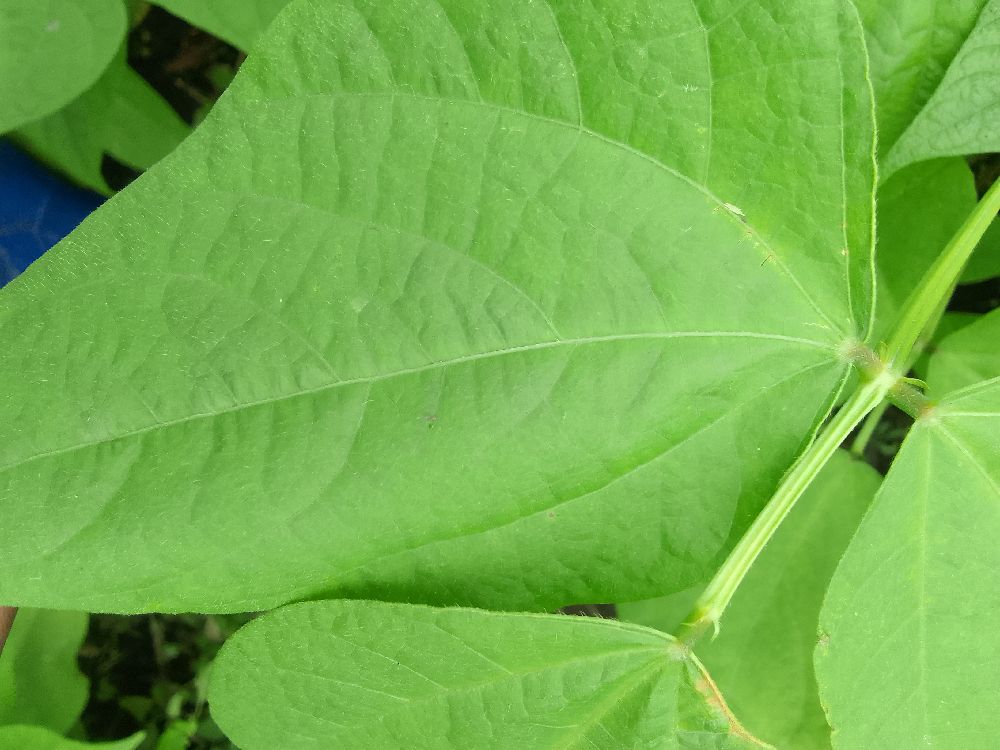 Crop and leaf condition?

common bean, healthy
